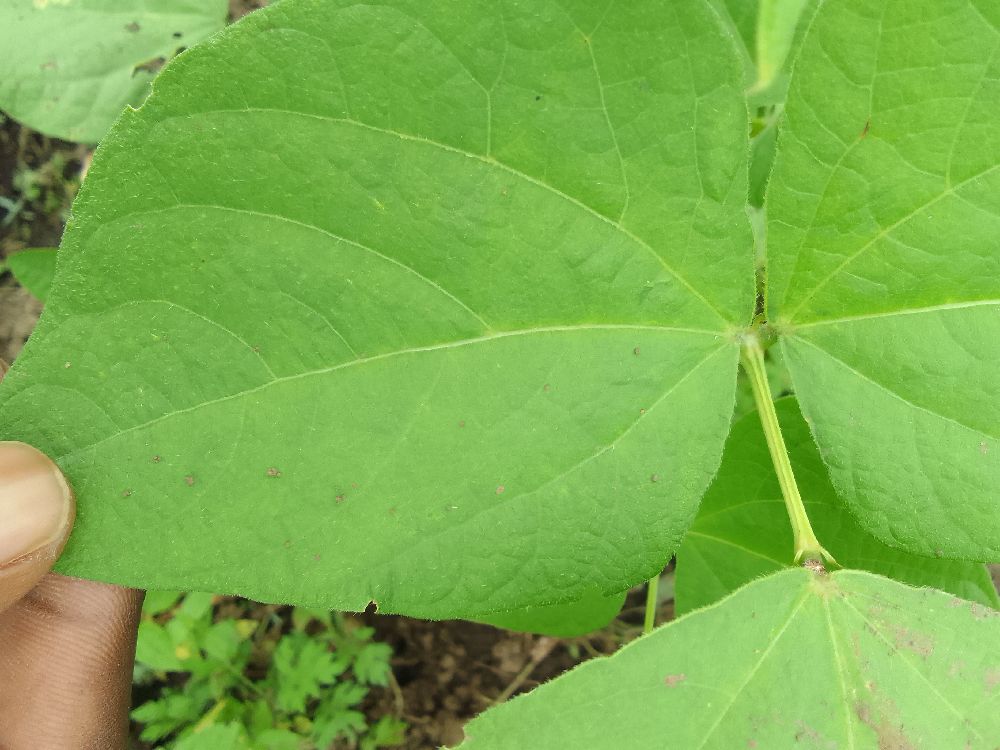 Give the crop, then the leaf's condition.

common bean, healthy
